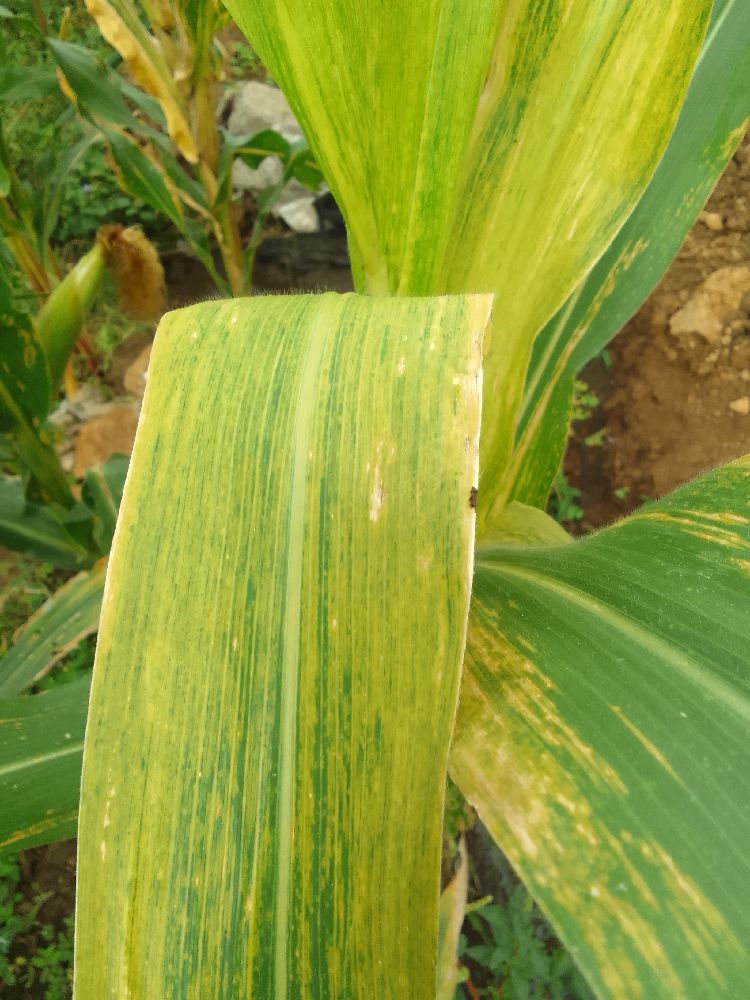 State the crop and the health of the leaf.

maize, maize lethal necrosis
